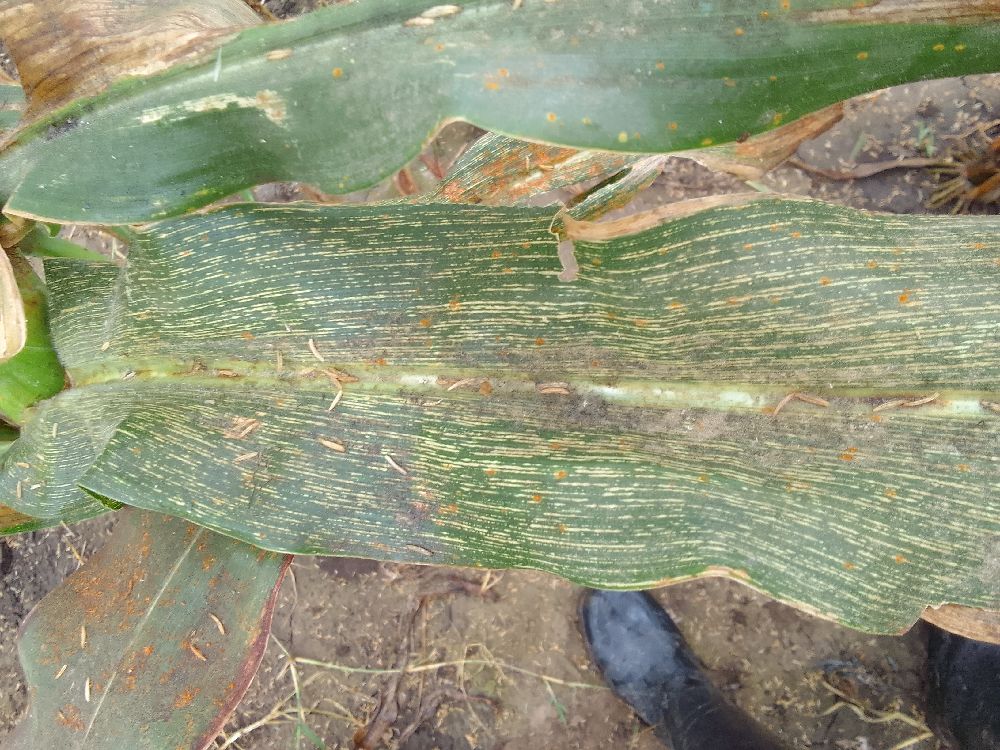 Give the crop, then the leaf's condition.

maize, maize streak virus
